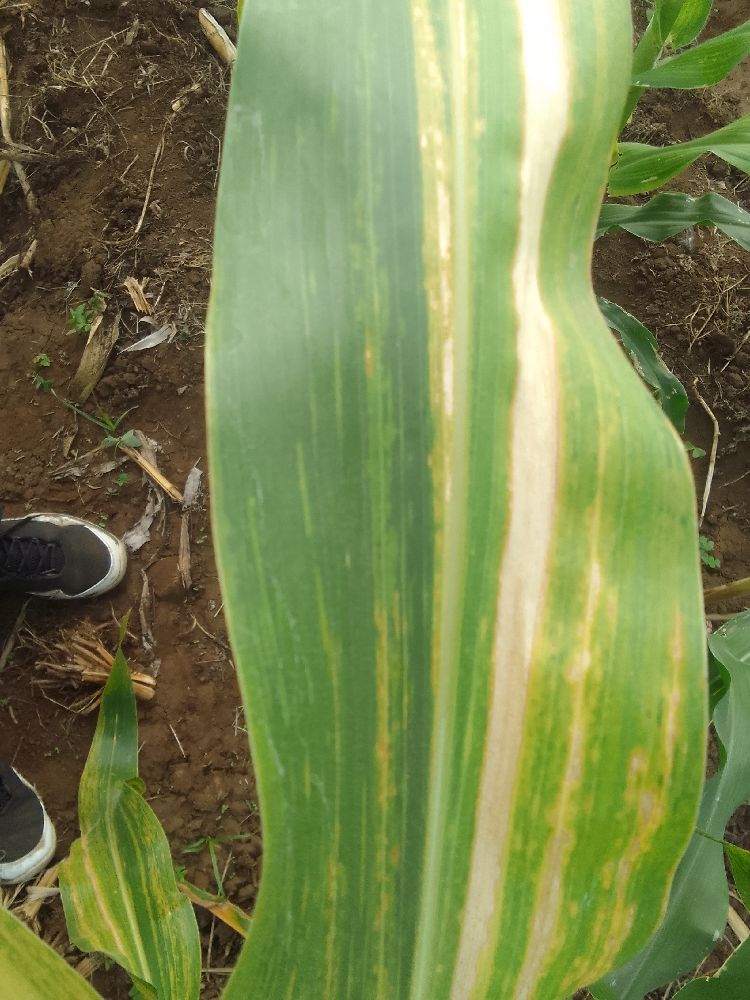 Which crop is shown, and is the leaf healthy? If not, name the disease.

maize, maize lethal necrosis
